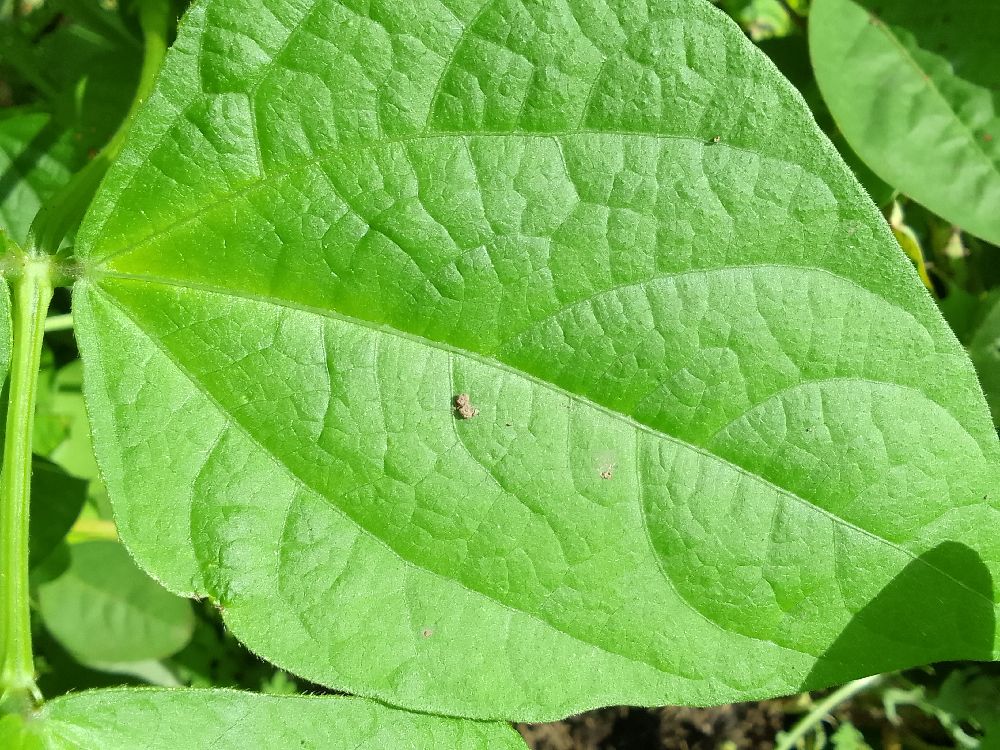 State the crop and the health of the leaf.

common bean, healthy
